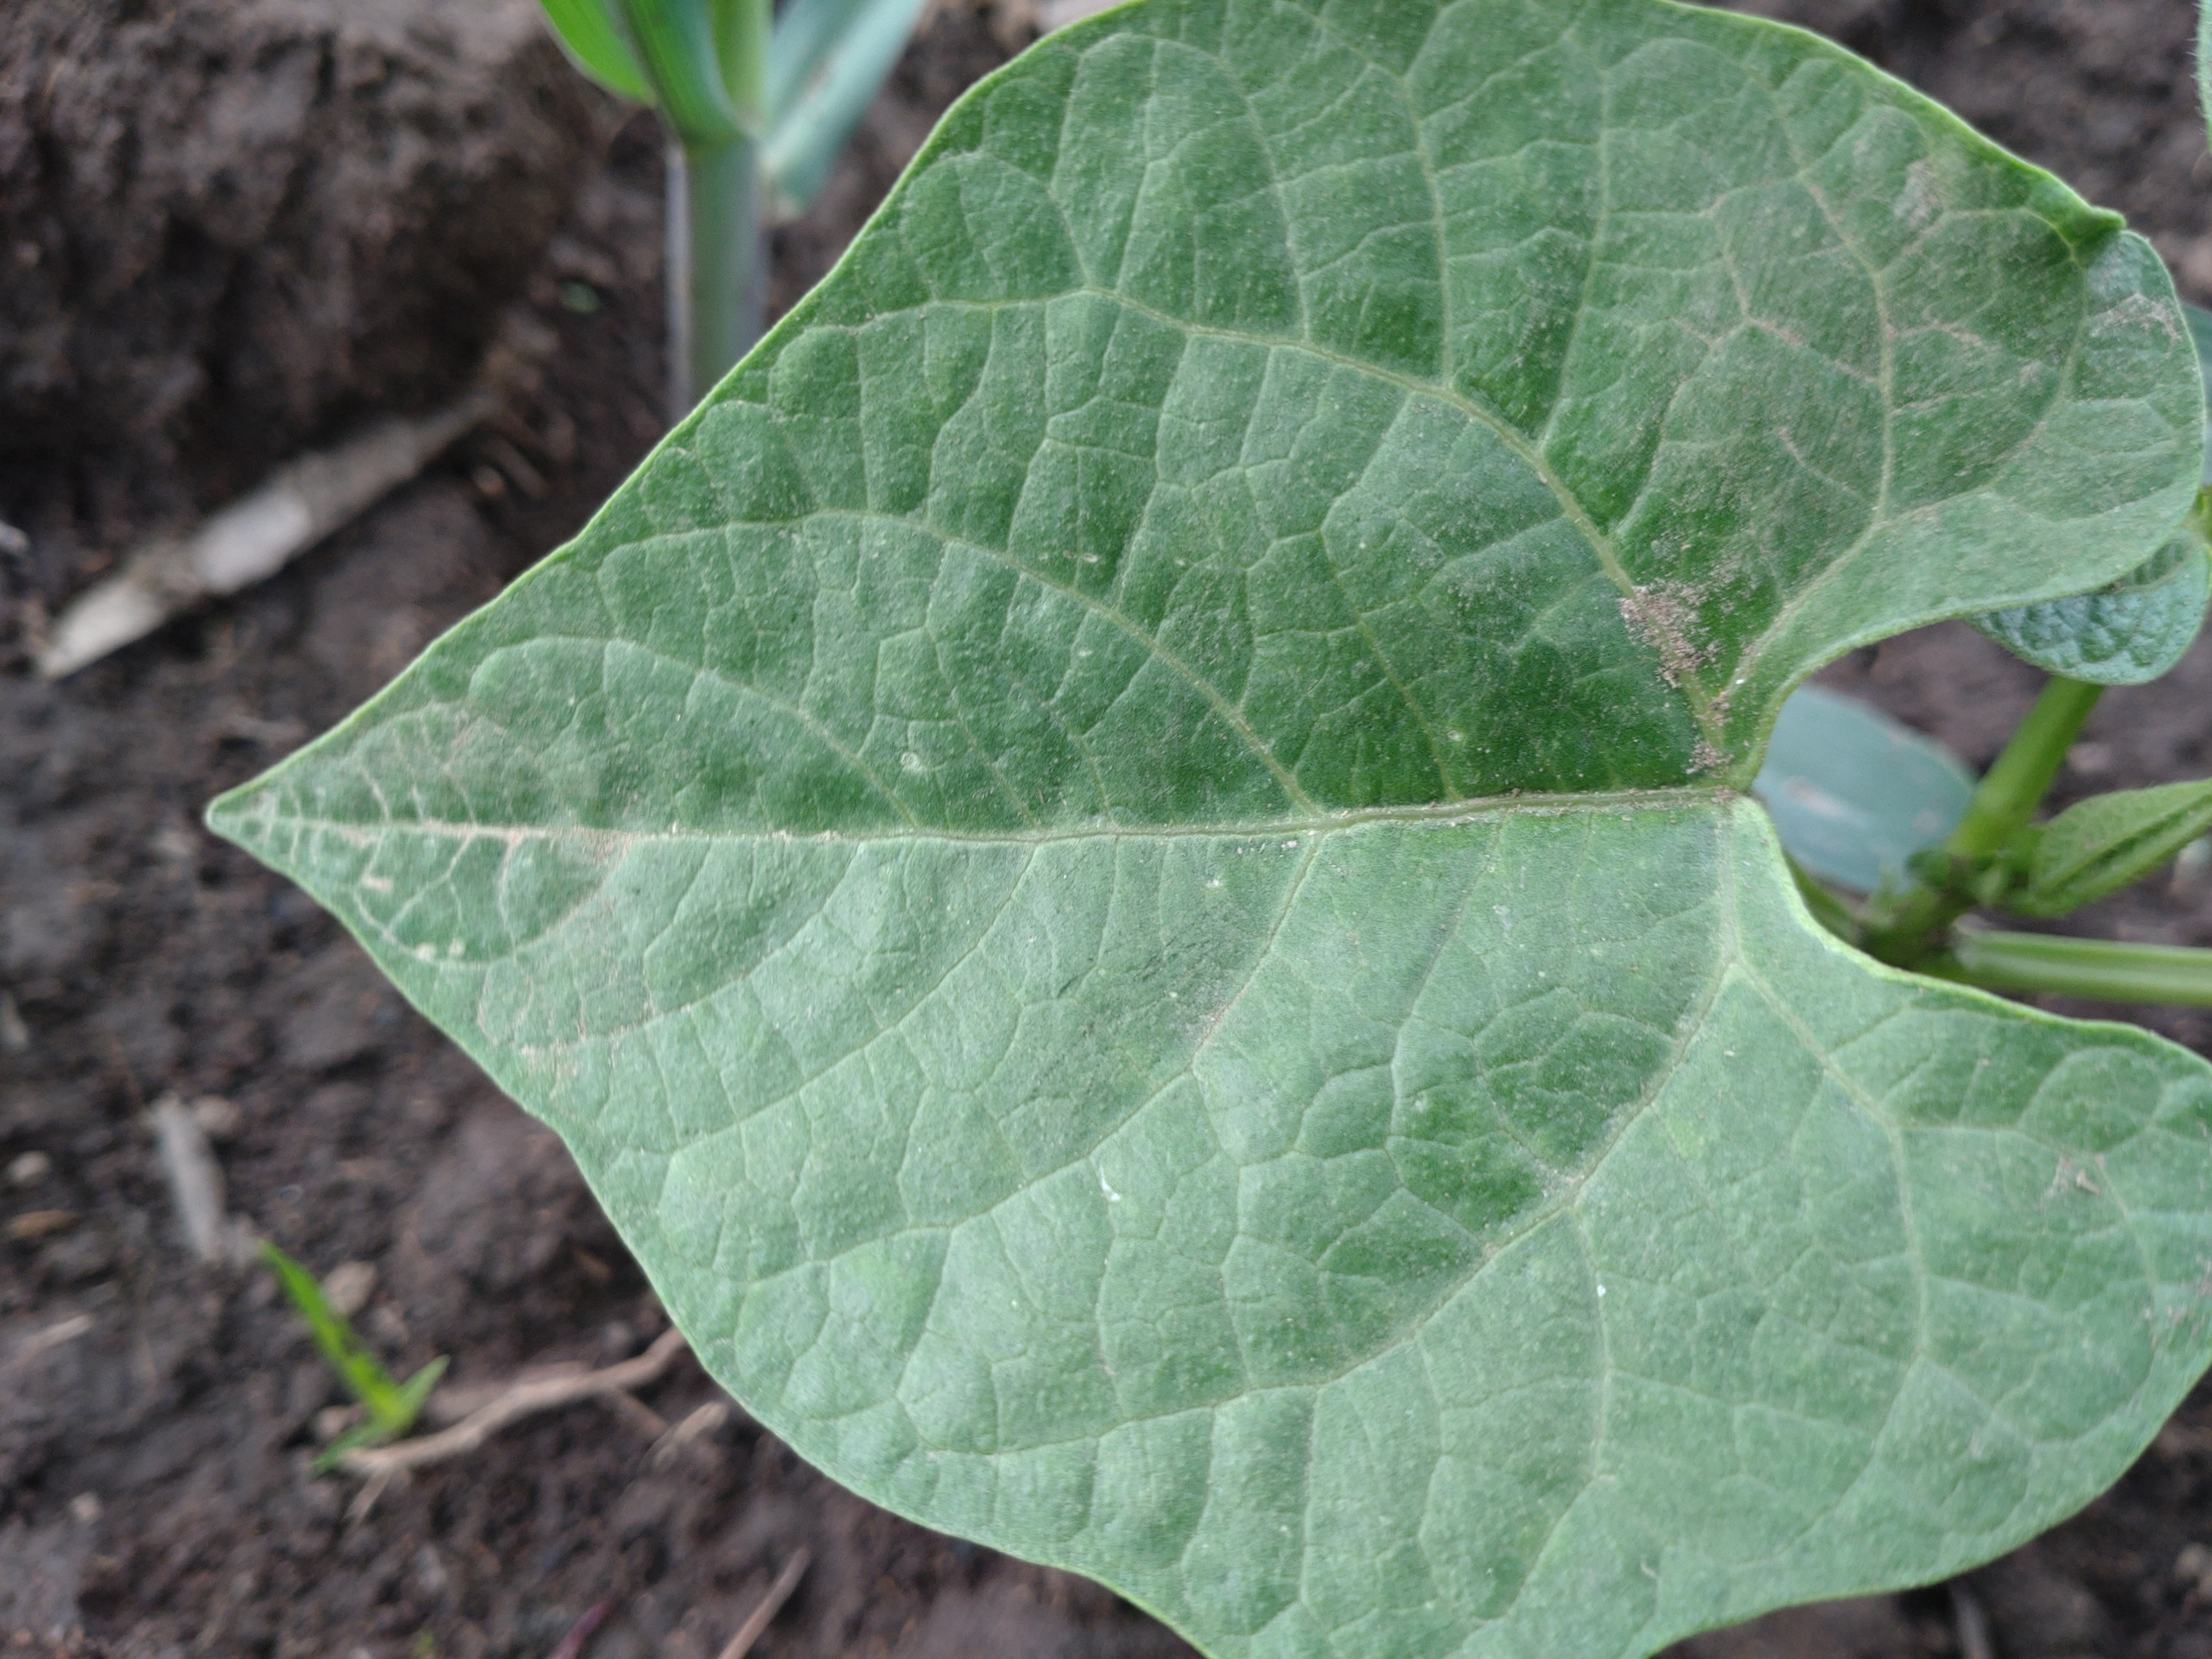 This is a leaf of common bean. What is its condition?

healthy
